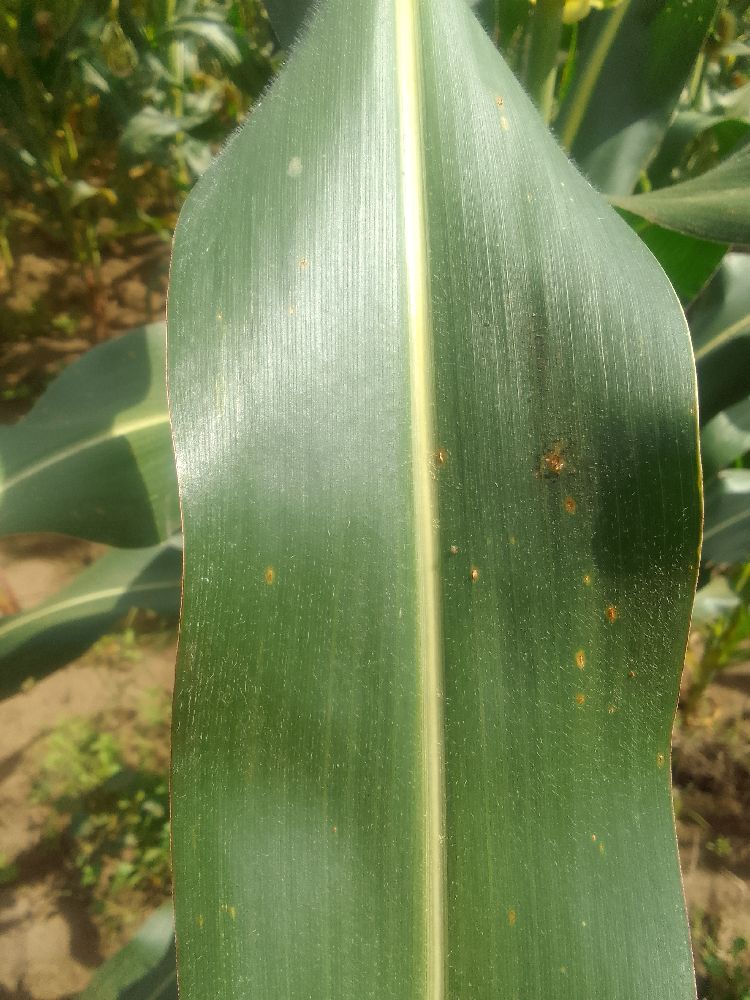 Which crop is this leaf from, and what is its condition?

maize, healthy
